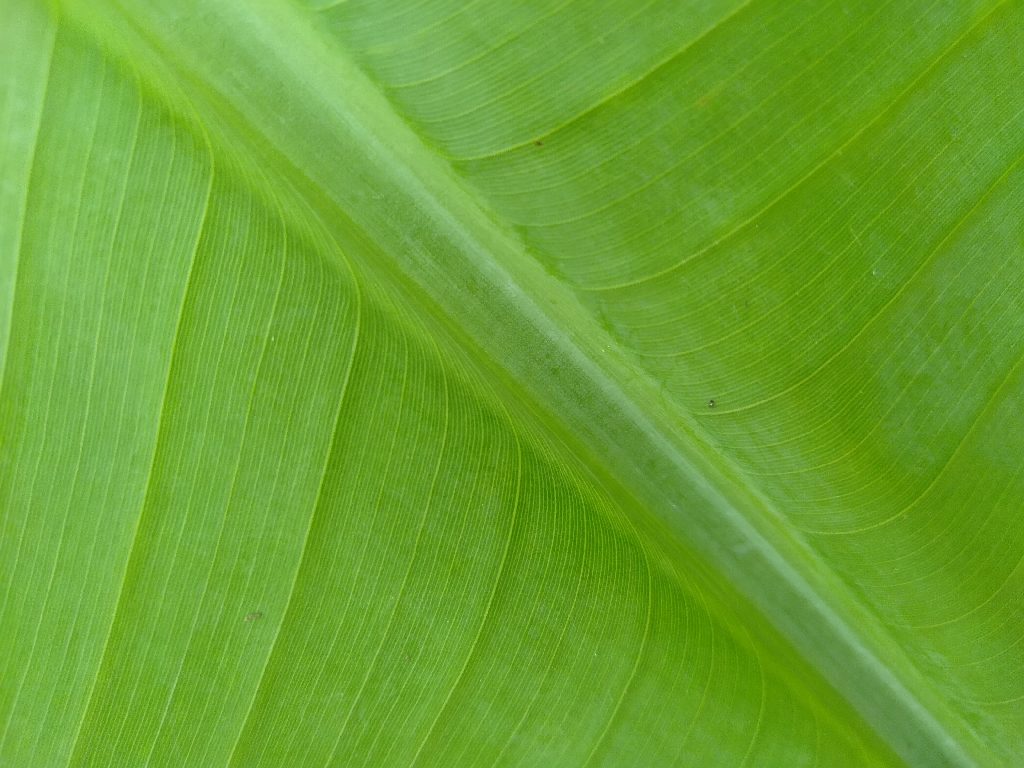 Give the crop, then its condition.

banana, healthy
